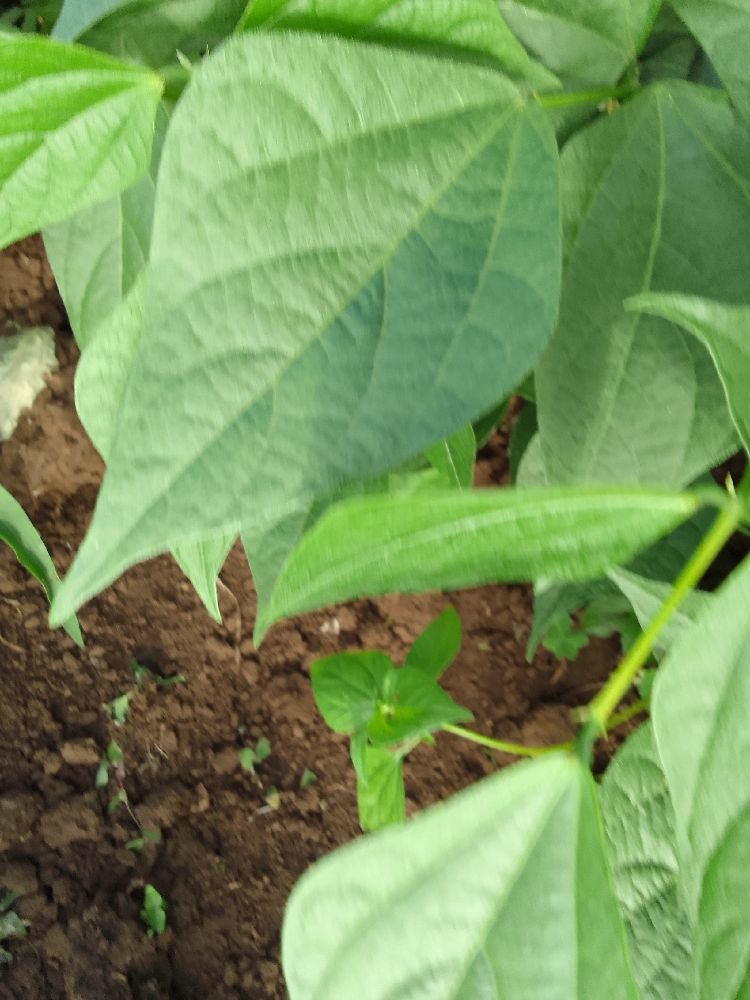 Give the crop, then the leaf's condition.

common bean, healthy
